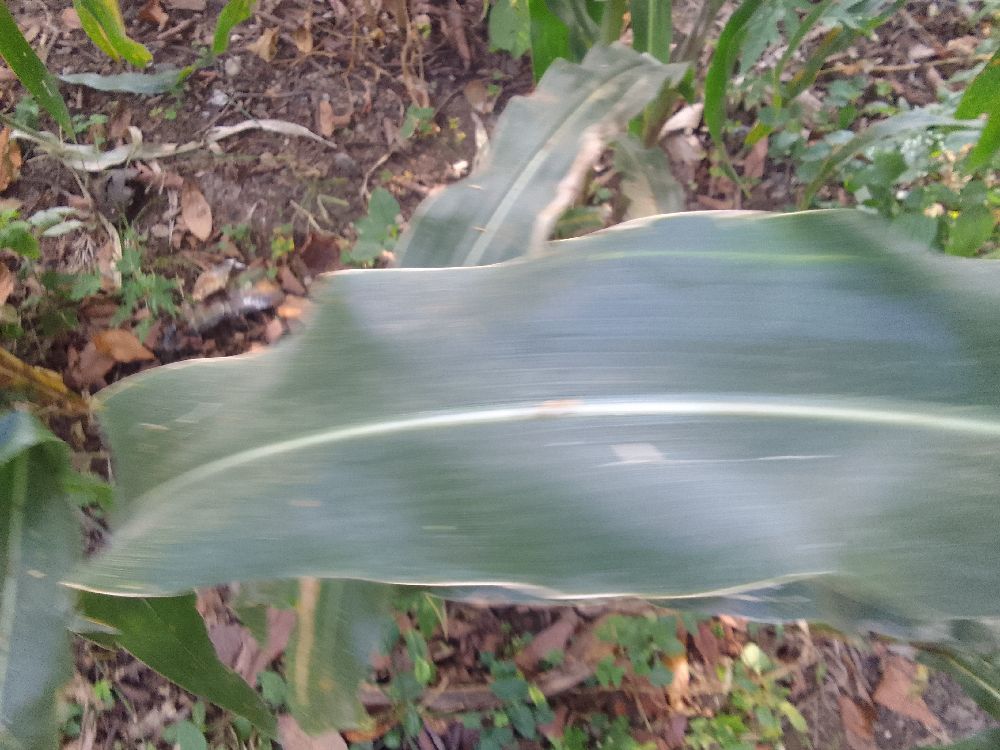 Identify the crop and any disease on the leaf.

maize, healthy
